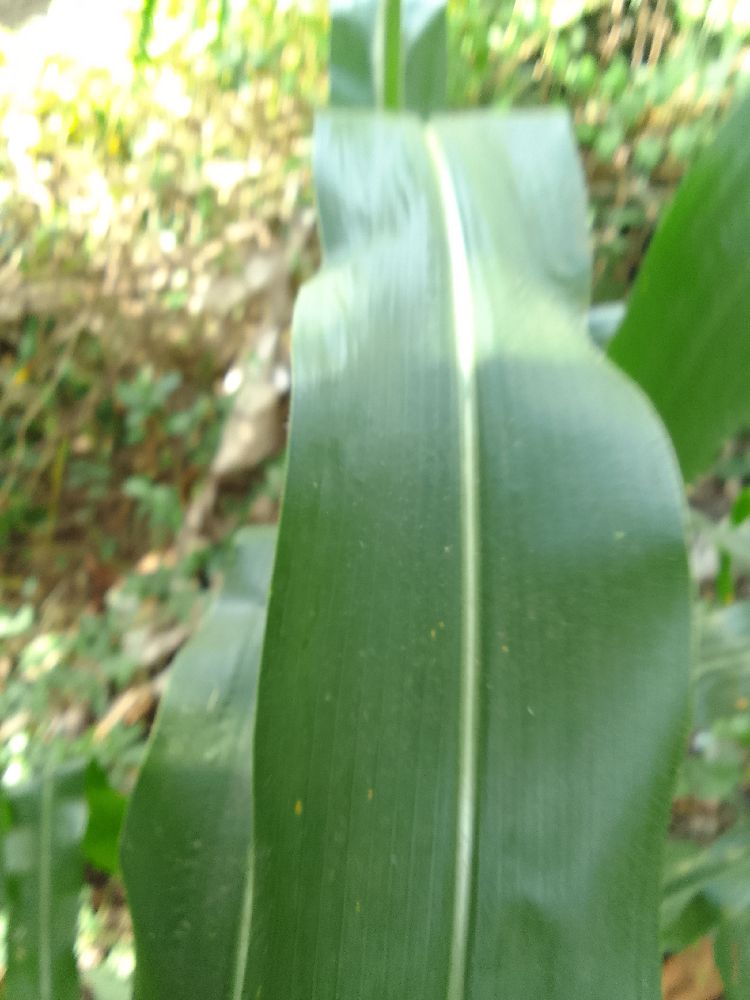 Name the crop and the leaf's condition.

maize, healthy
